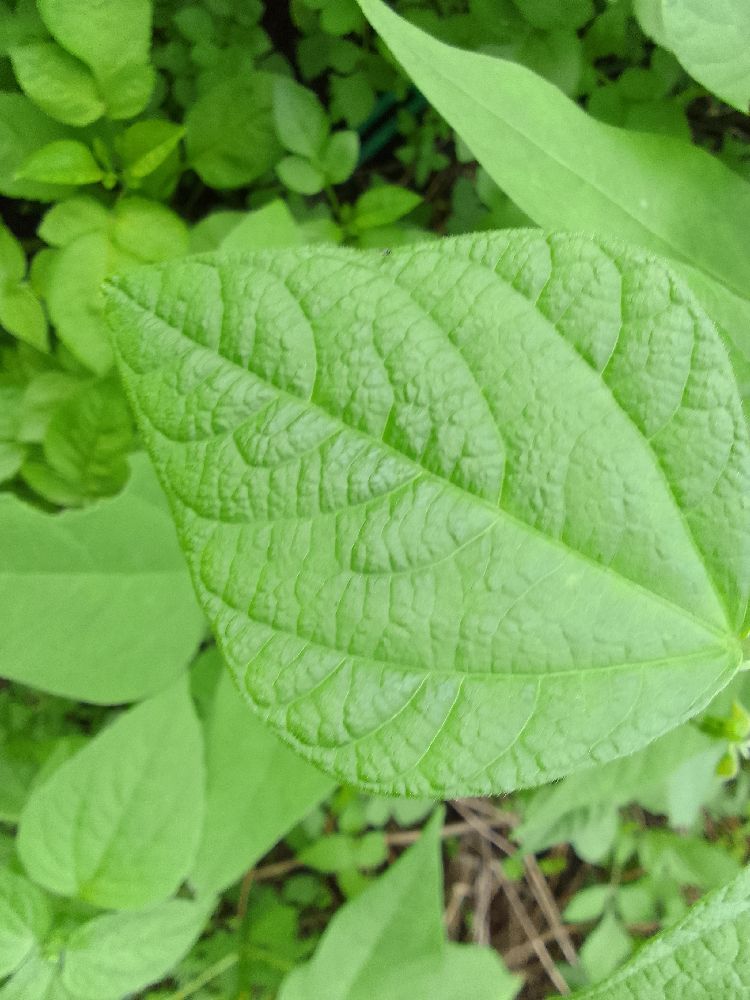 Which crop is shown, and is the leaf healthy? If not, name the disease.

common bean, healthy
